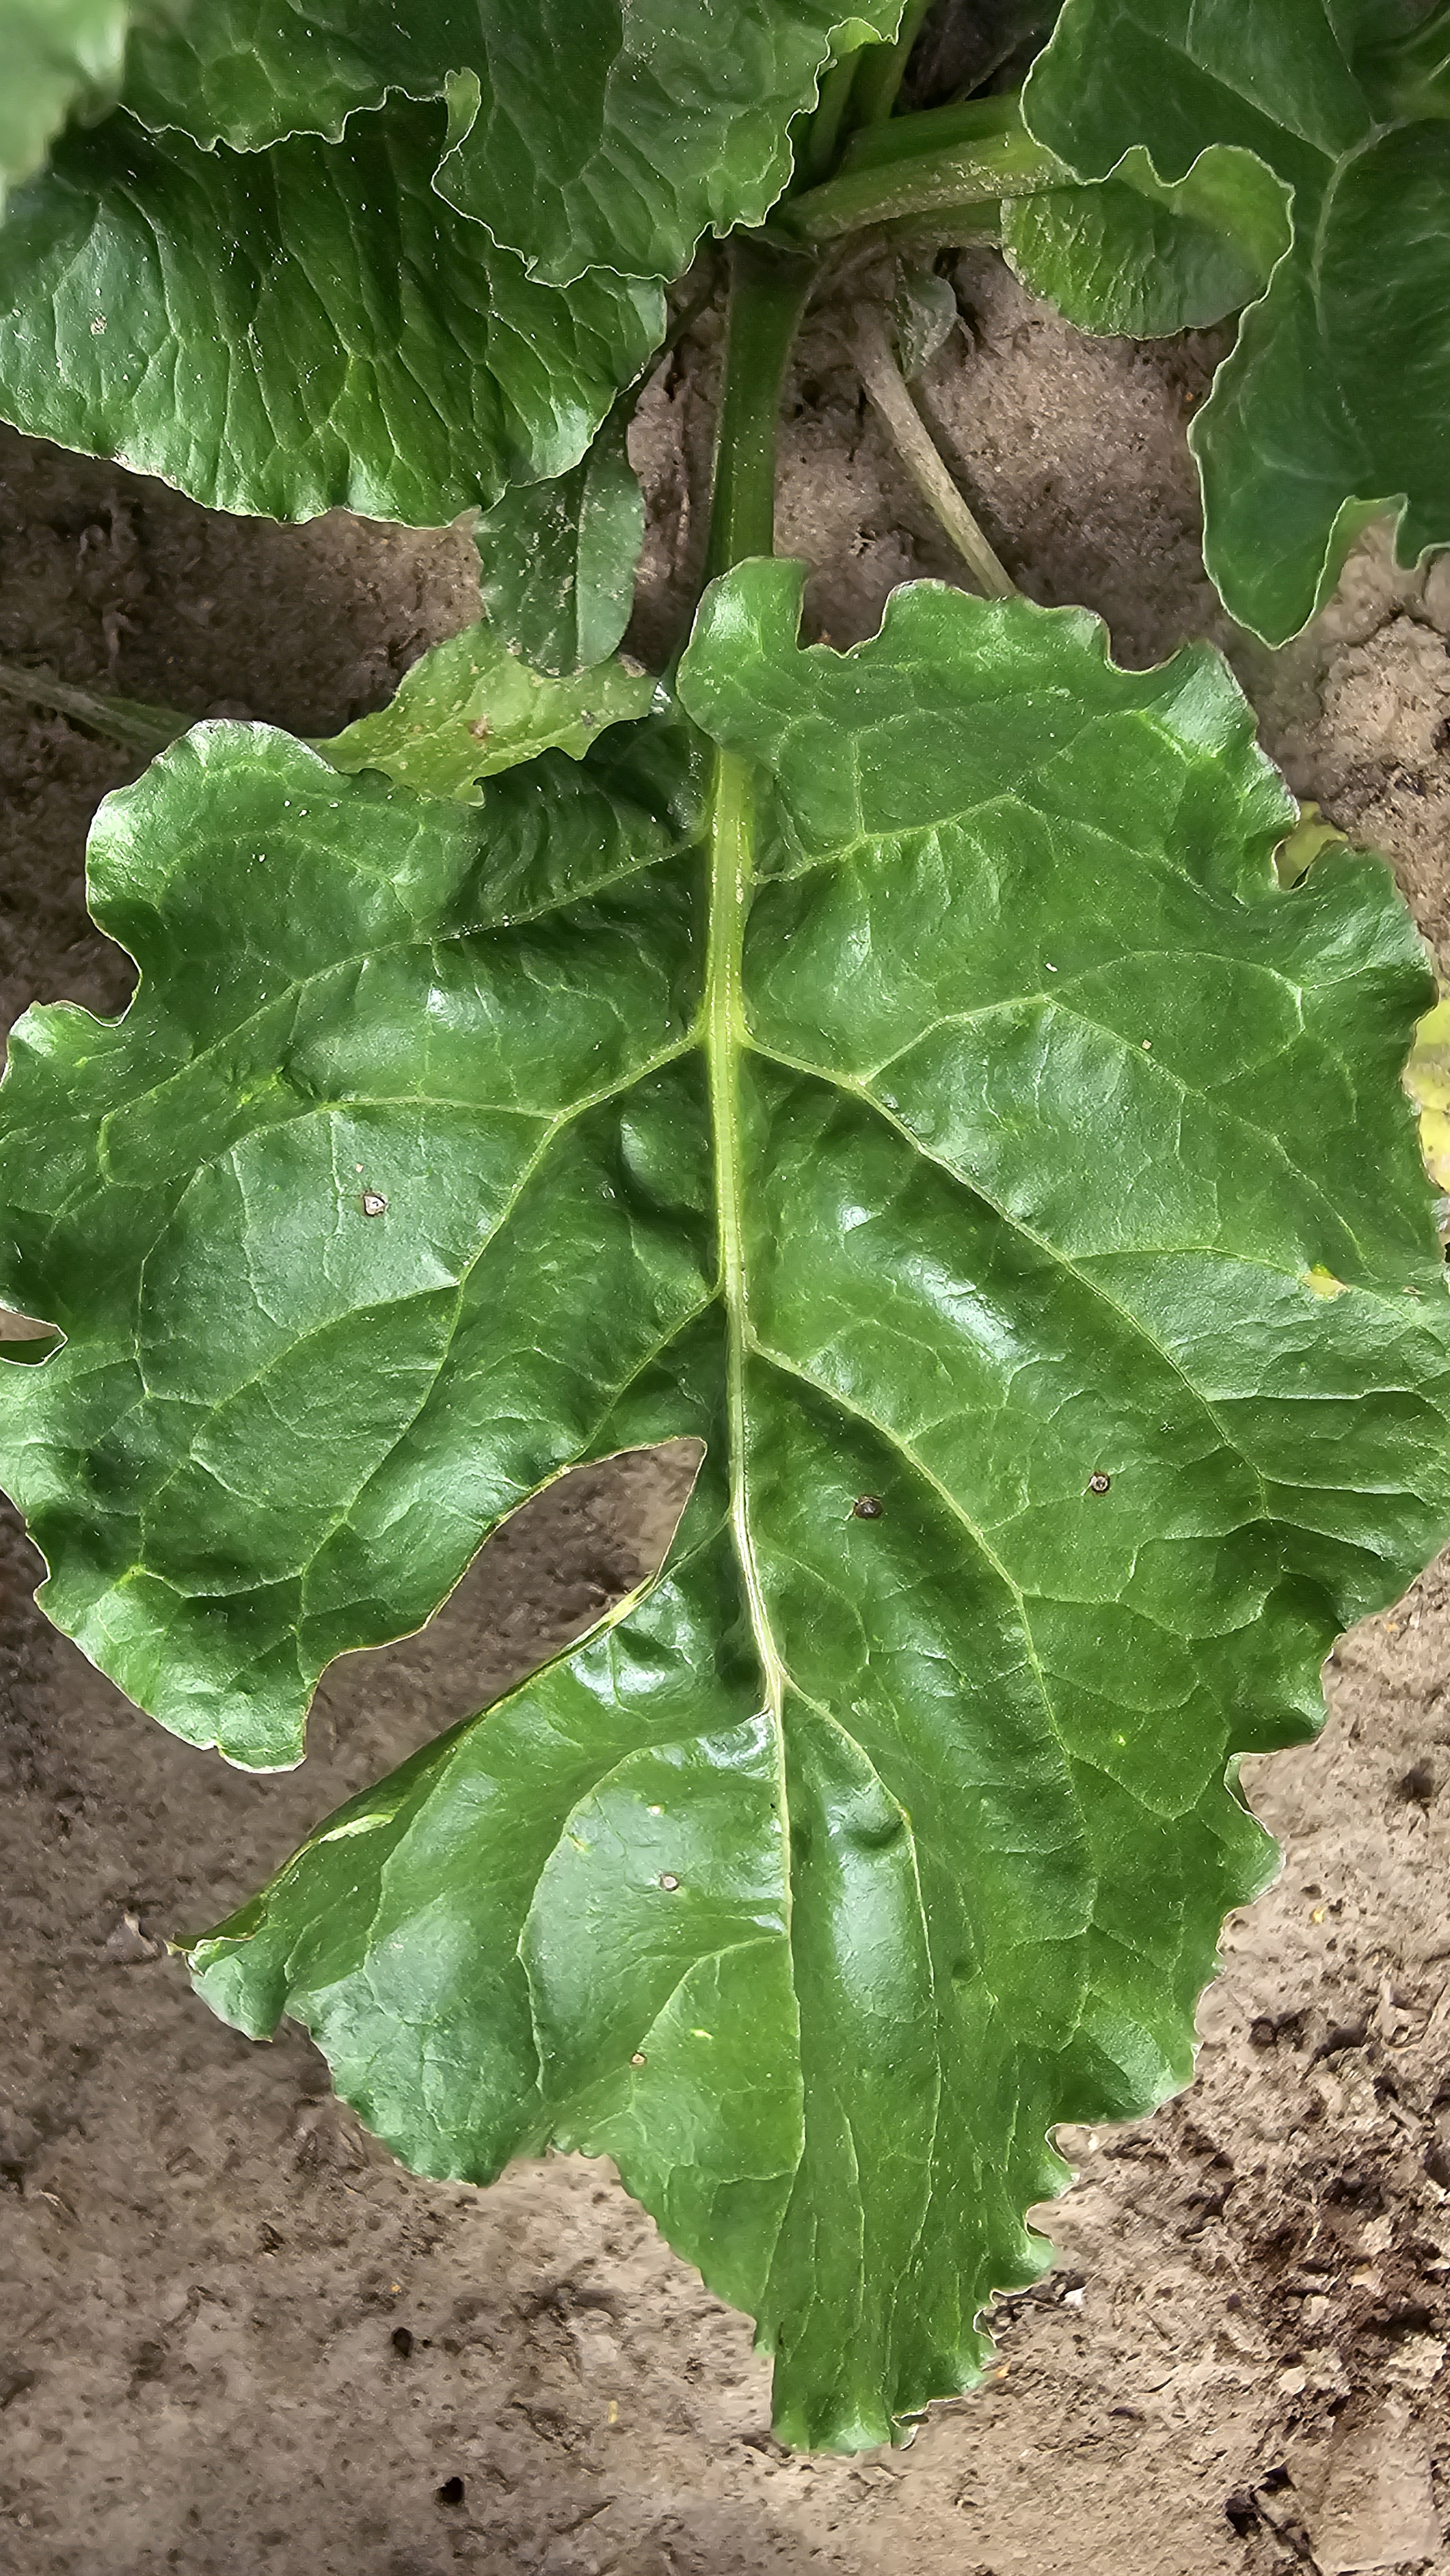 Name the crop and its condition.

beet, cercospora
